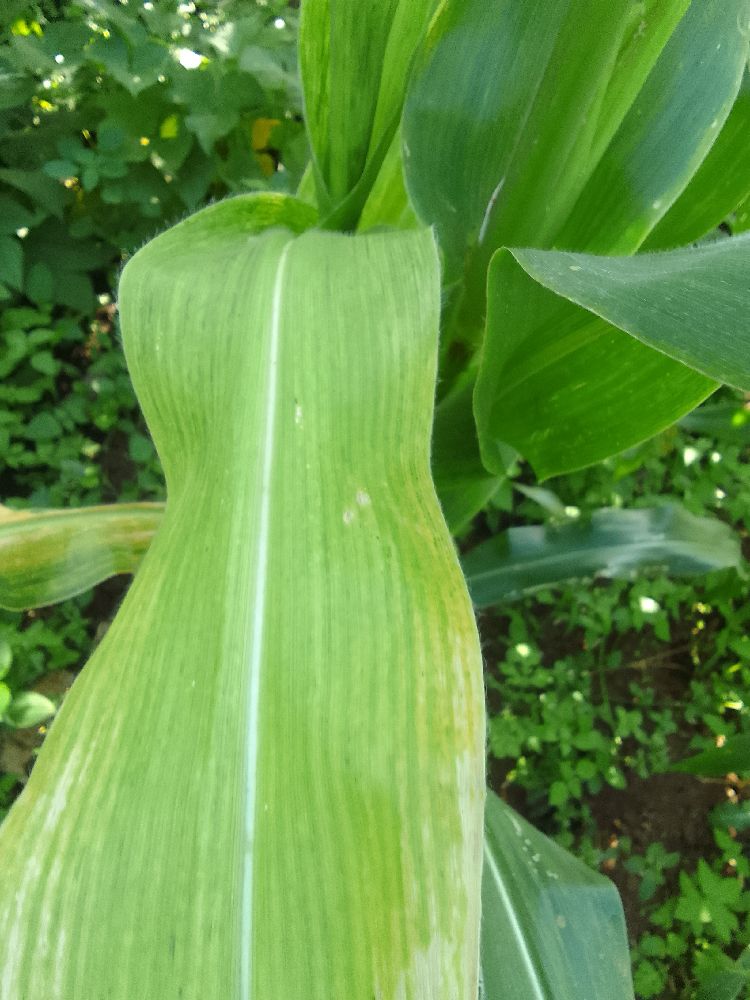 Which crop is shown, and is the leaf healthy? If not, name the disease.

maize, maize lethal necrosis
